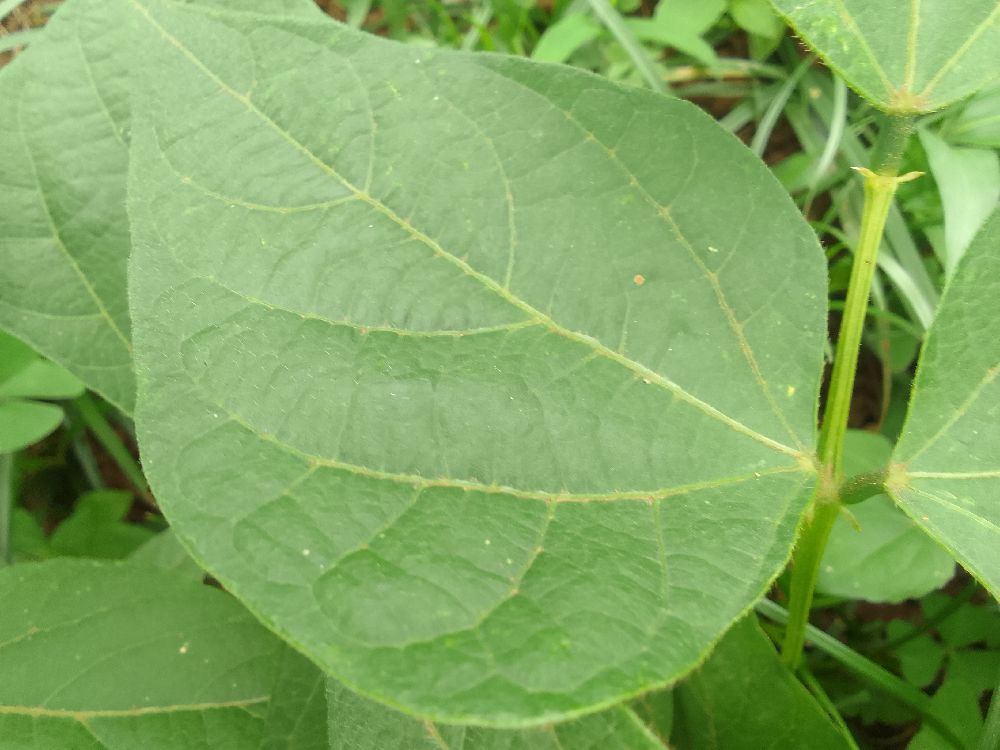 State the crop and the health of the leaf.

common bean, healthy
